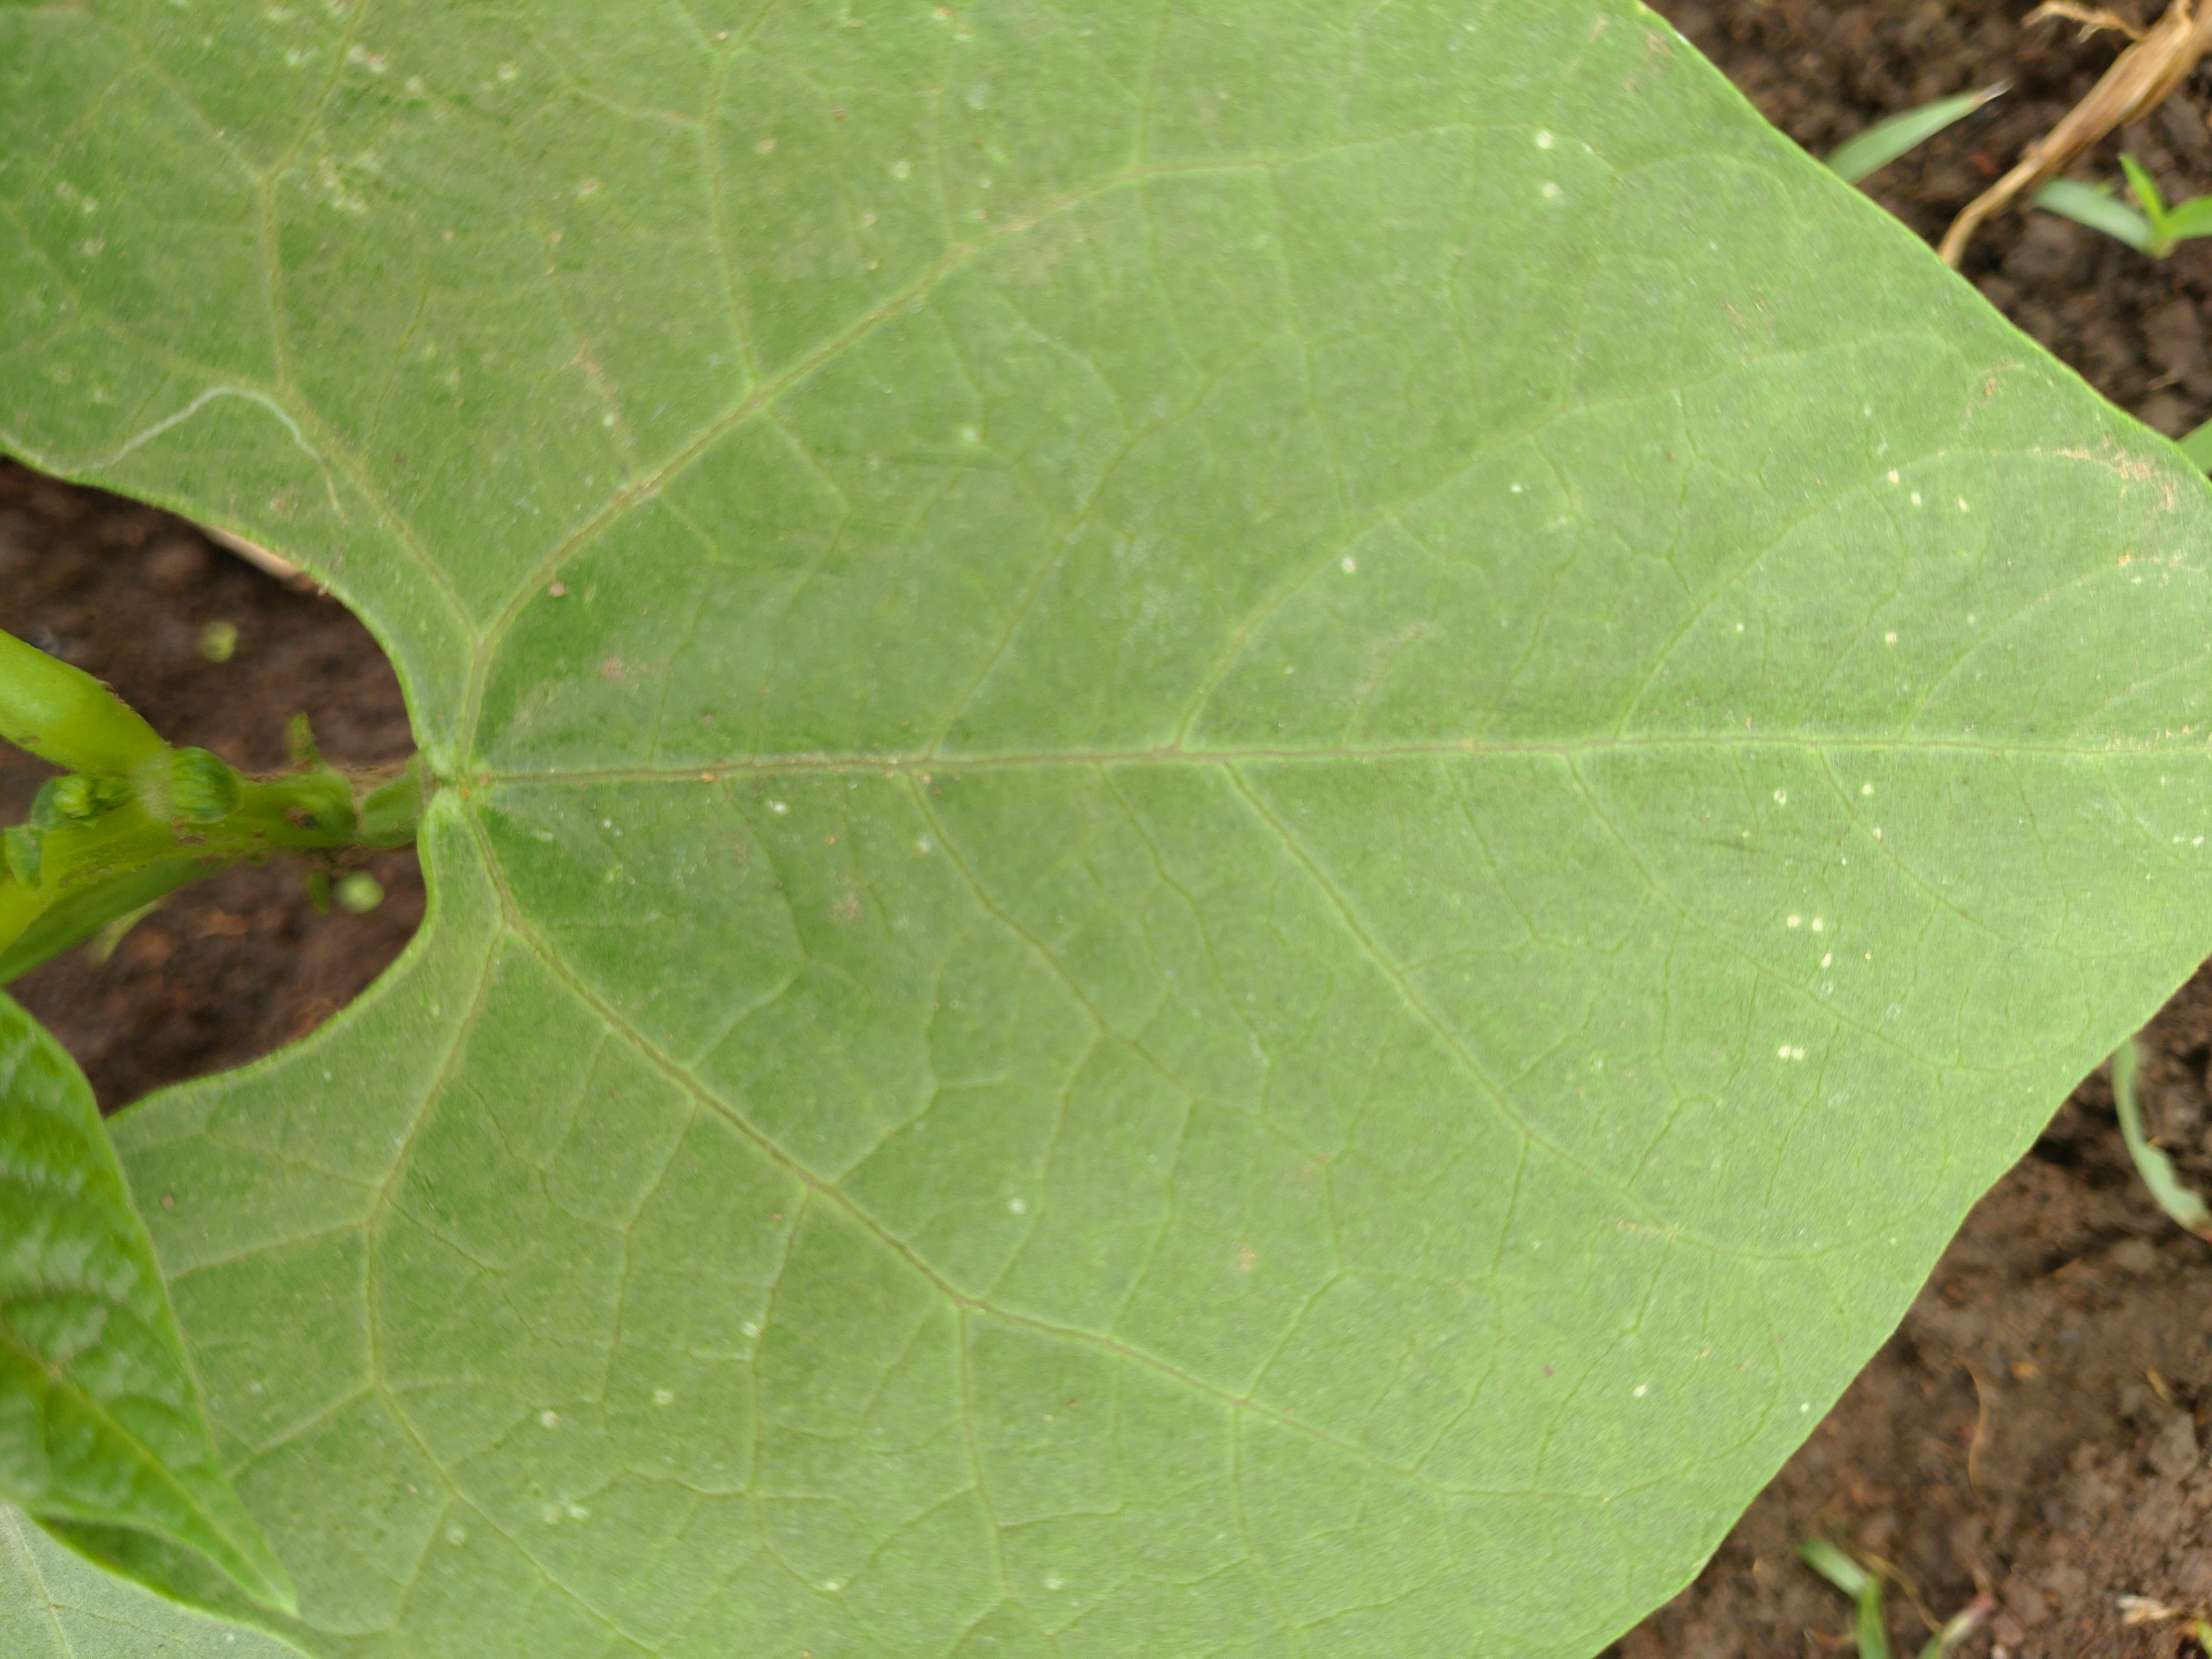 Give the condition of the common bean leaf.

healthy
